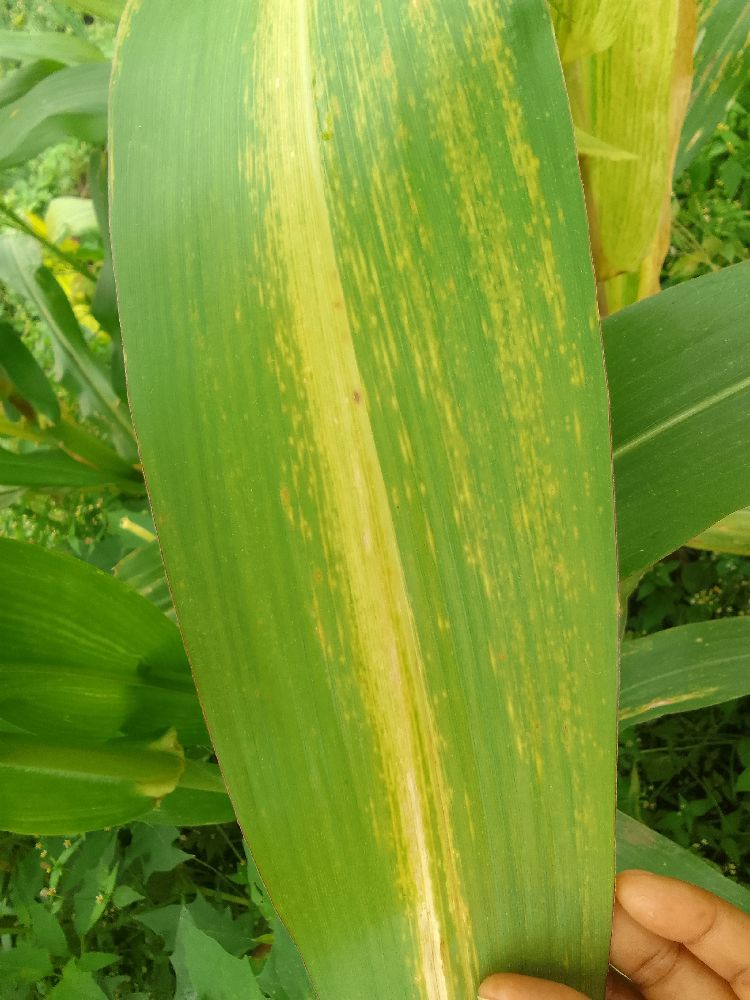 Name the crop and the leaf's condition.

maize, maize lethal necrosis
